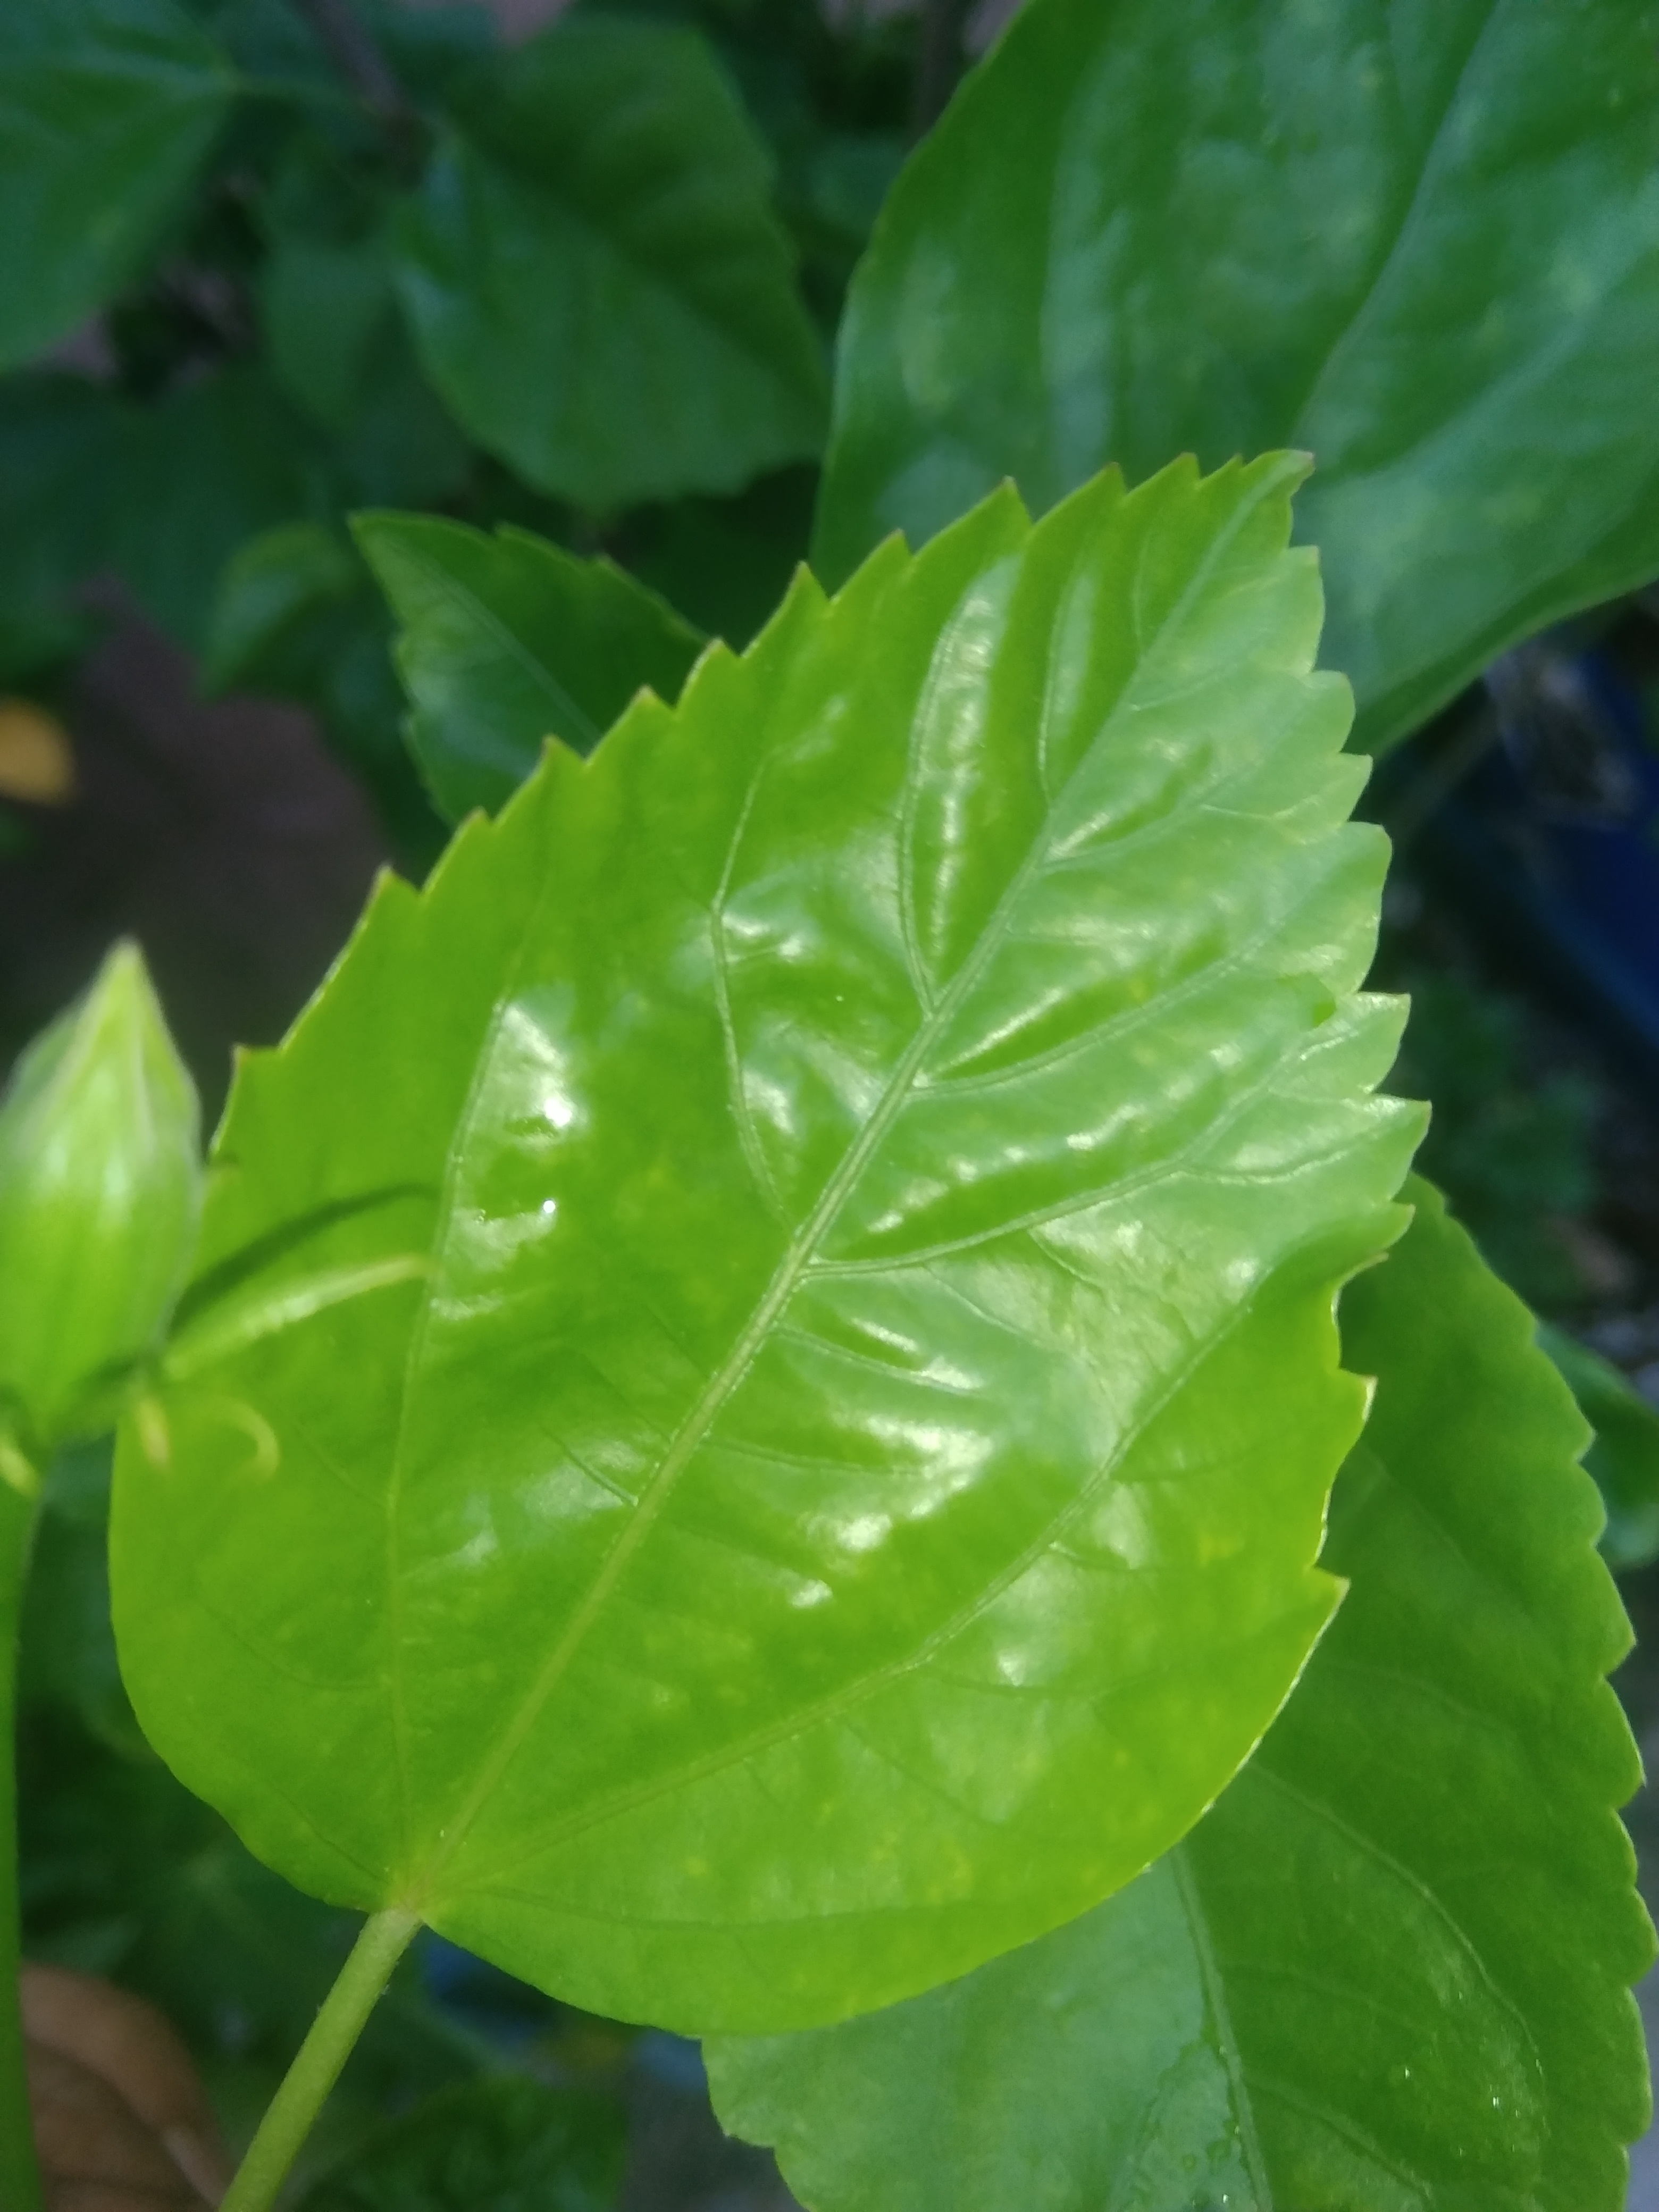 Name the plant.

hibiscus
